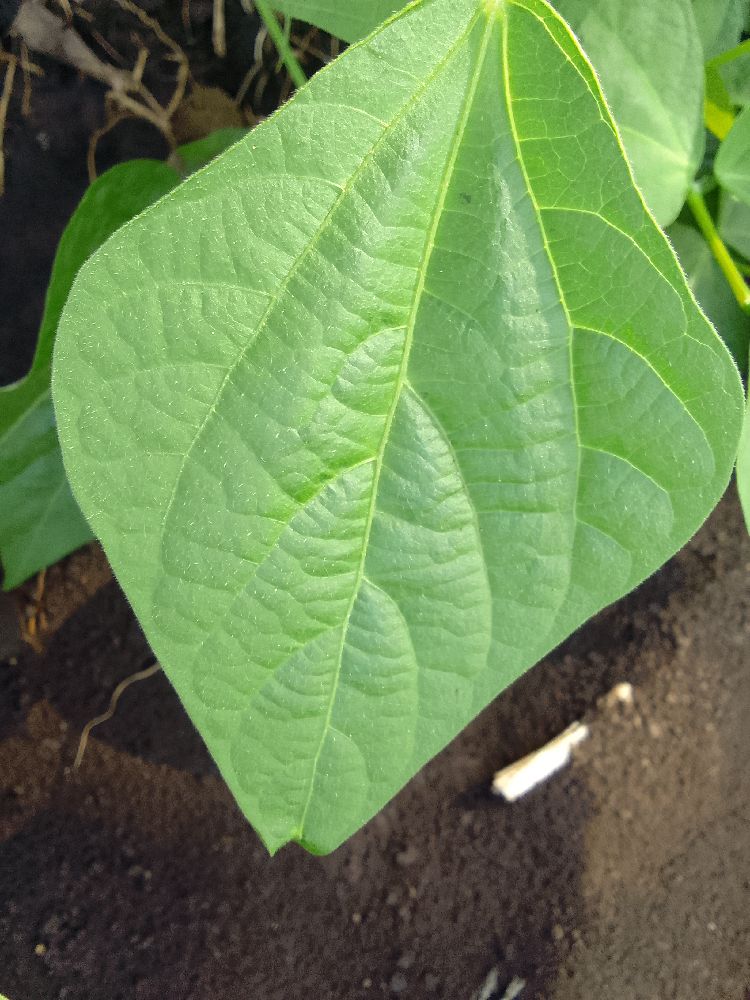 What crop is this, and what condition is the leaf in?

common bean, healthy
